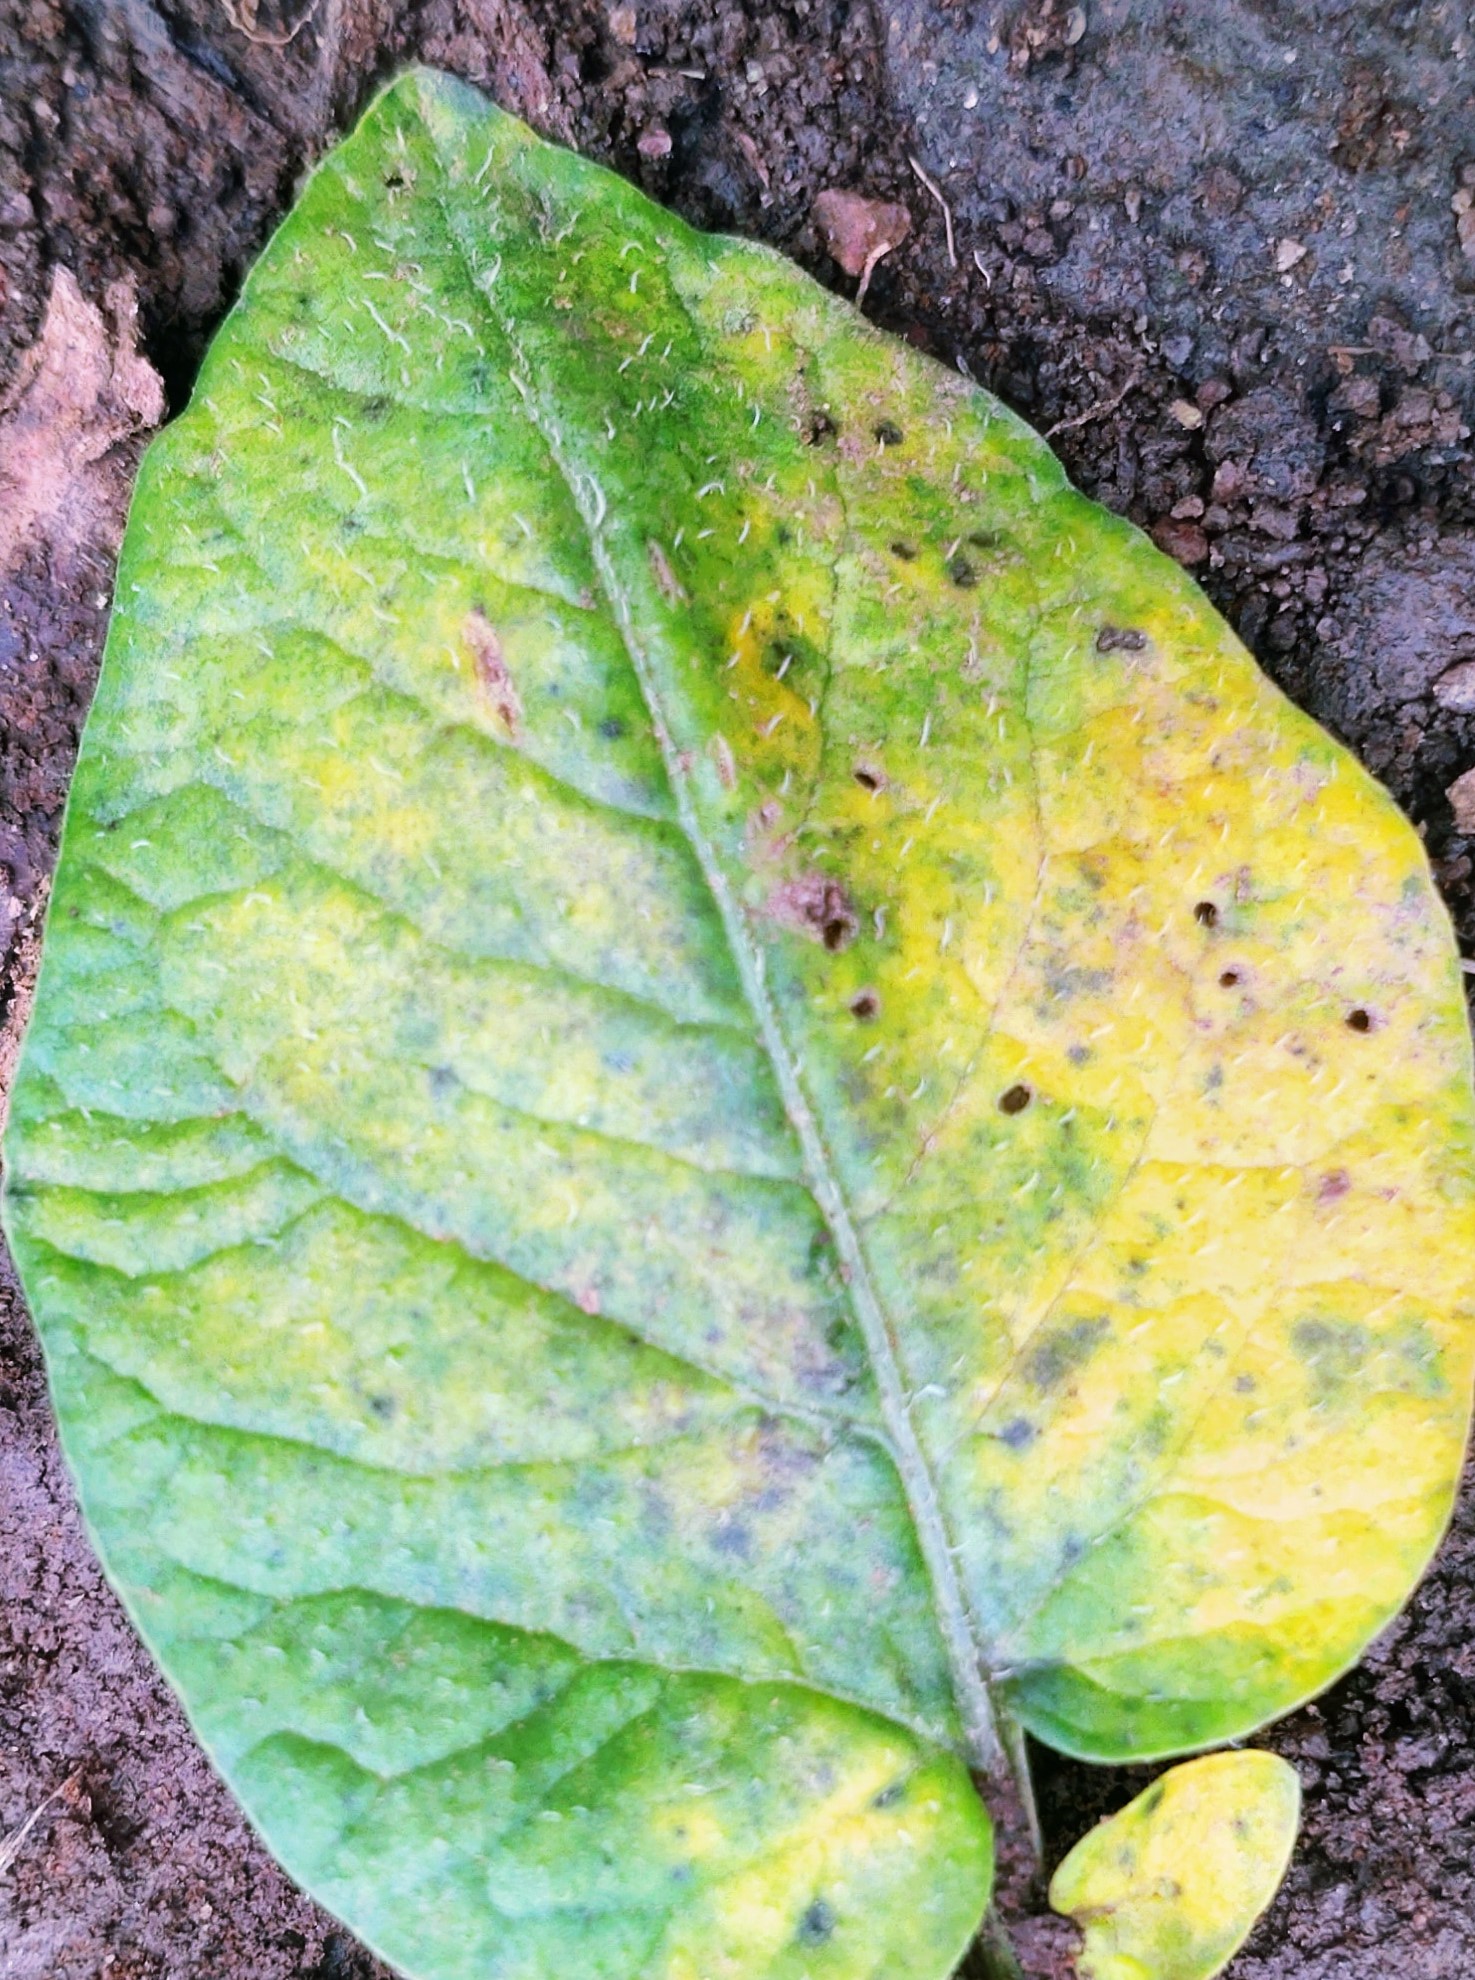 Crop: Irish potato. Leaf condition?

late blight
